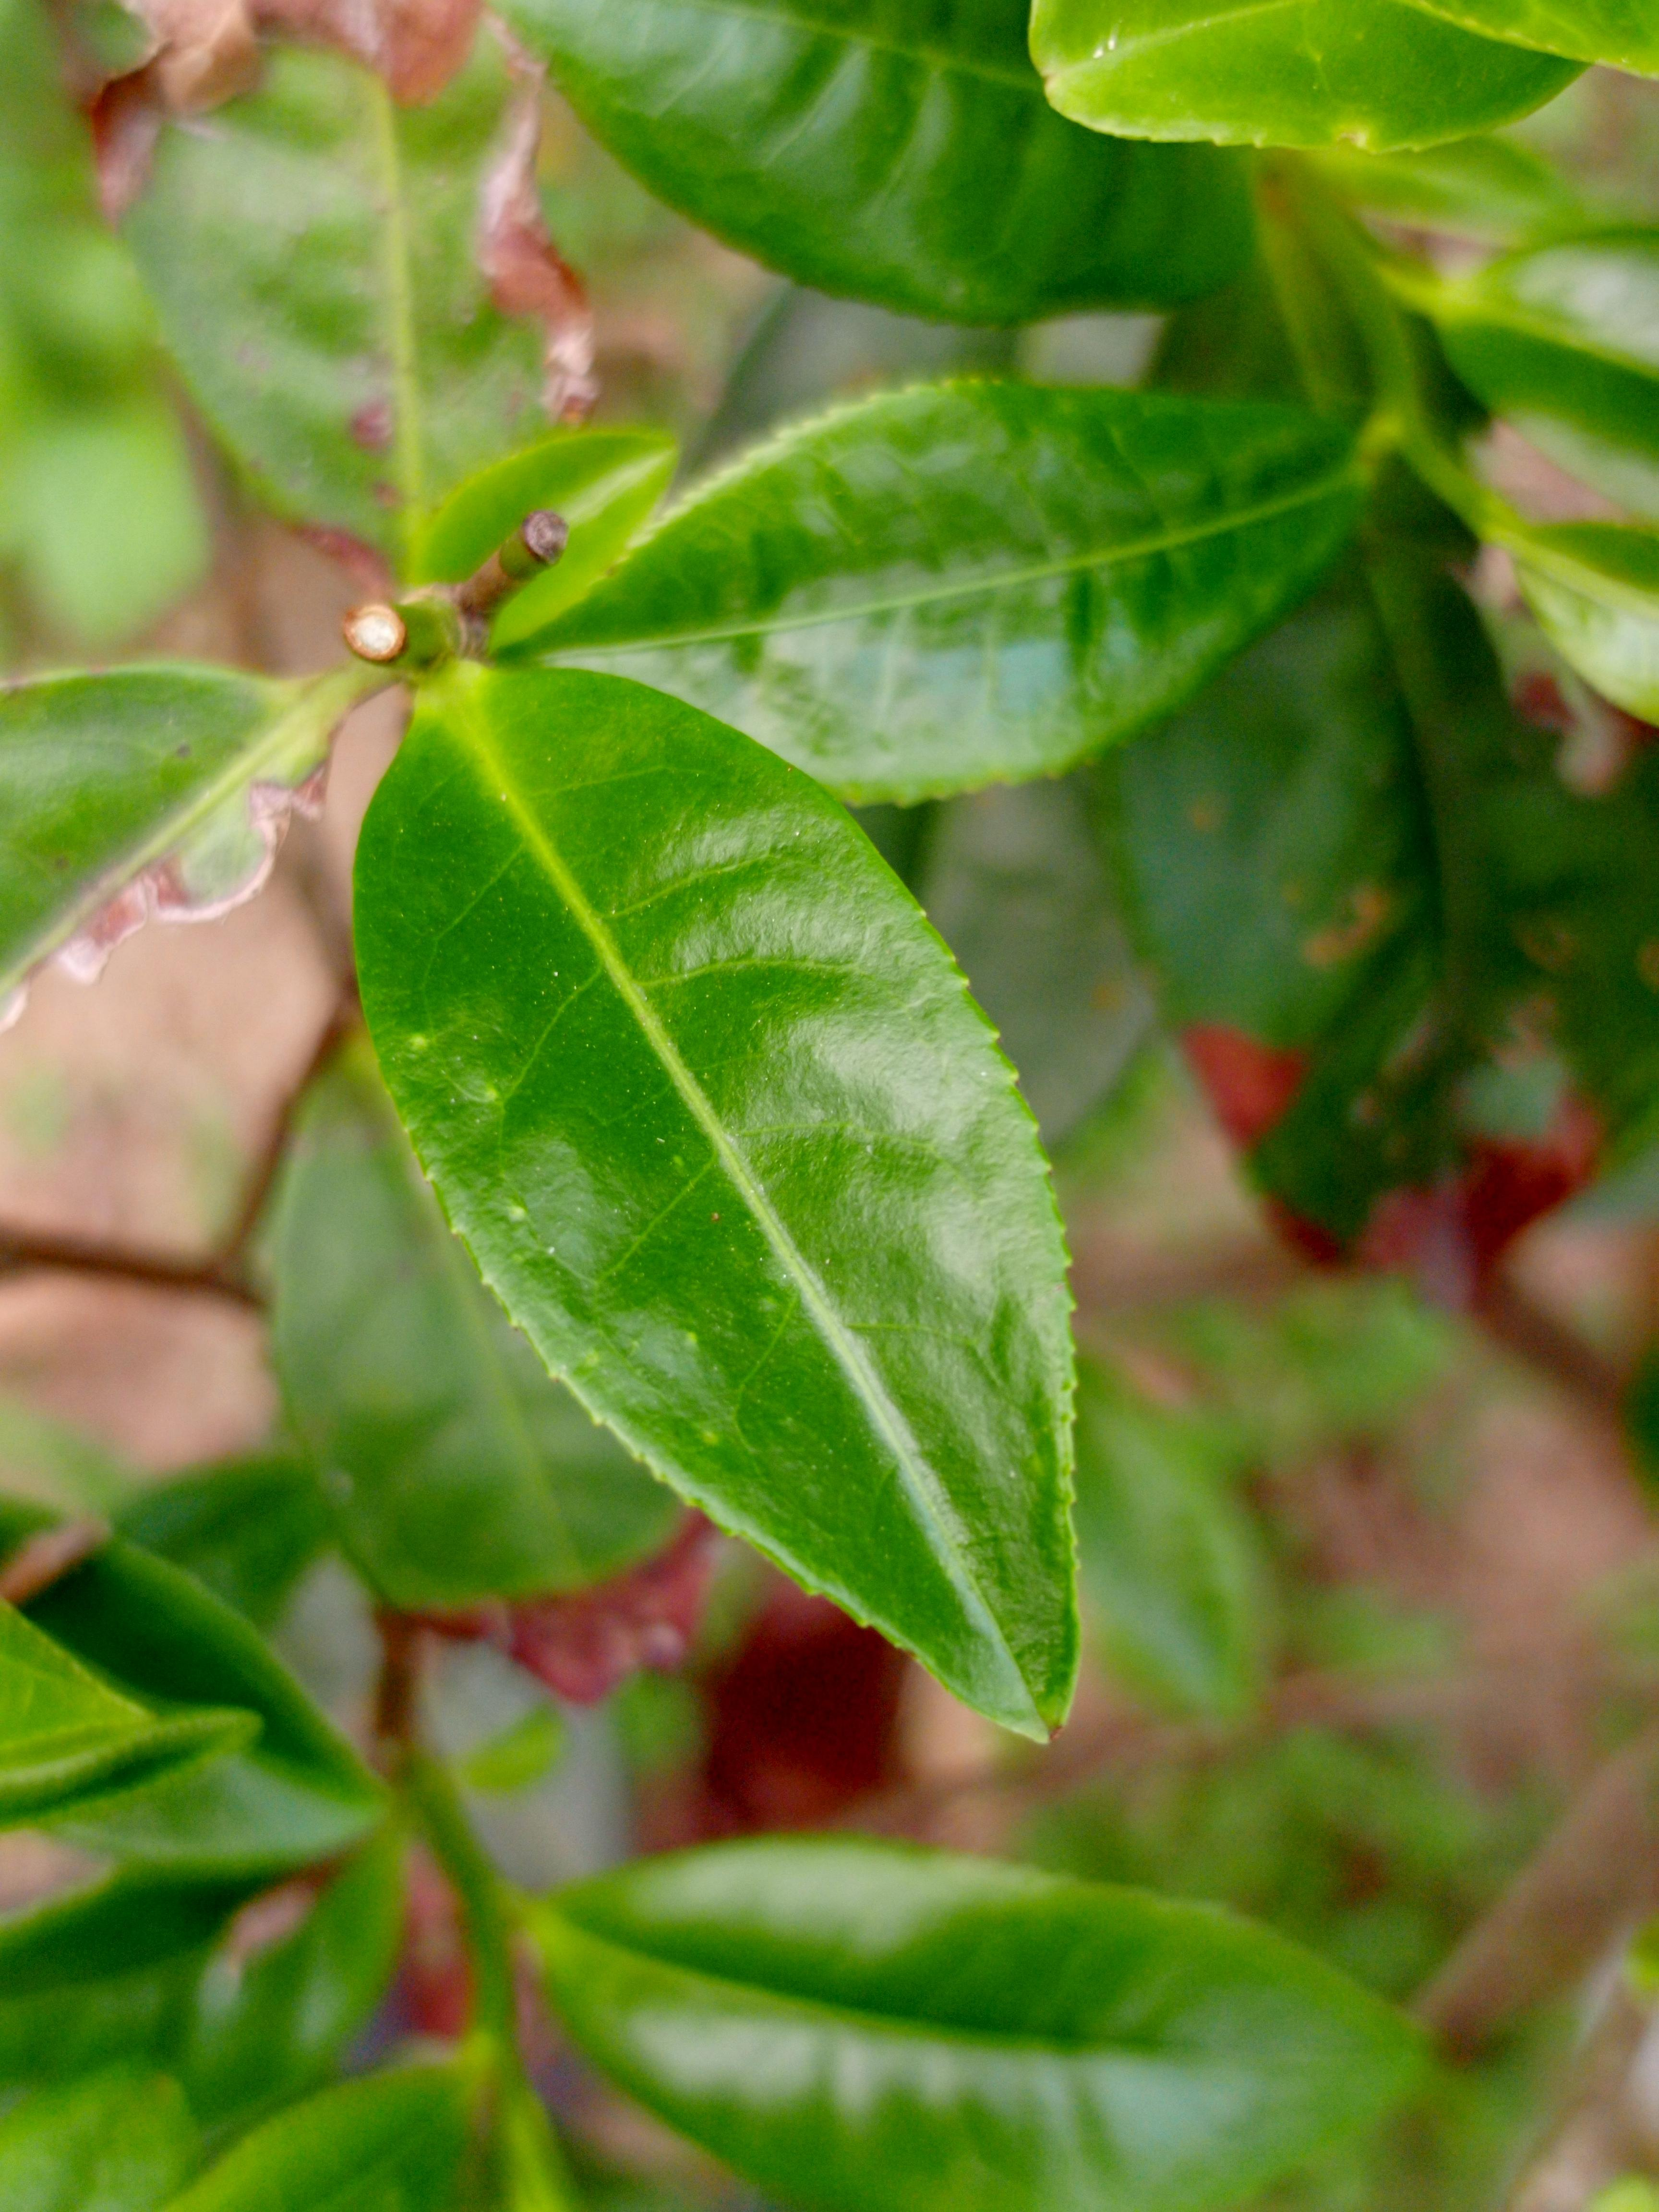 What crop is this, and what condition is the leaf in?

tea, healthy leaf
